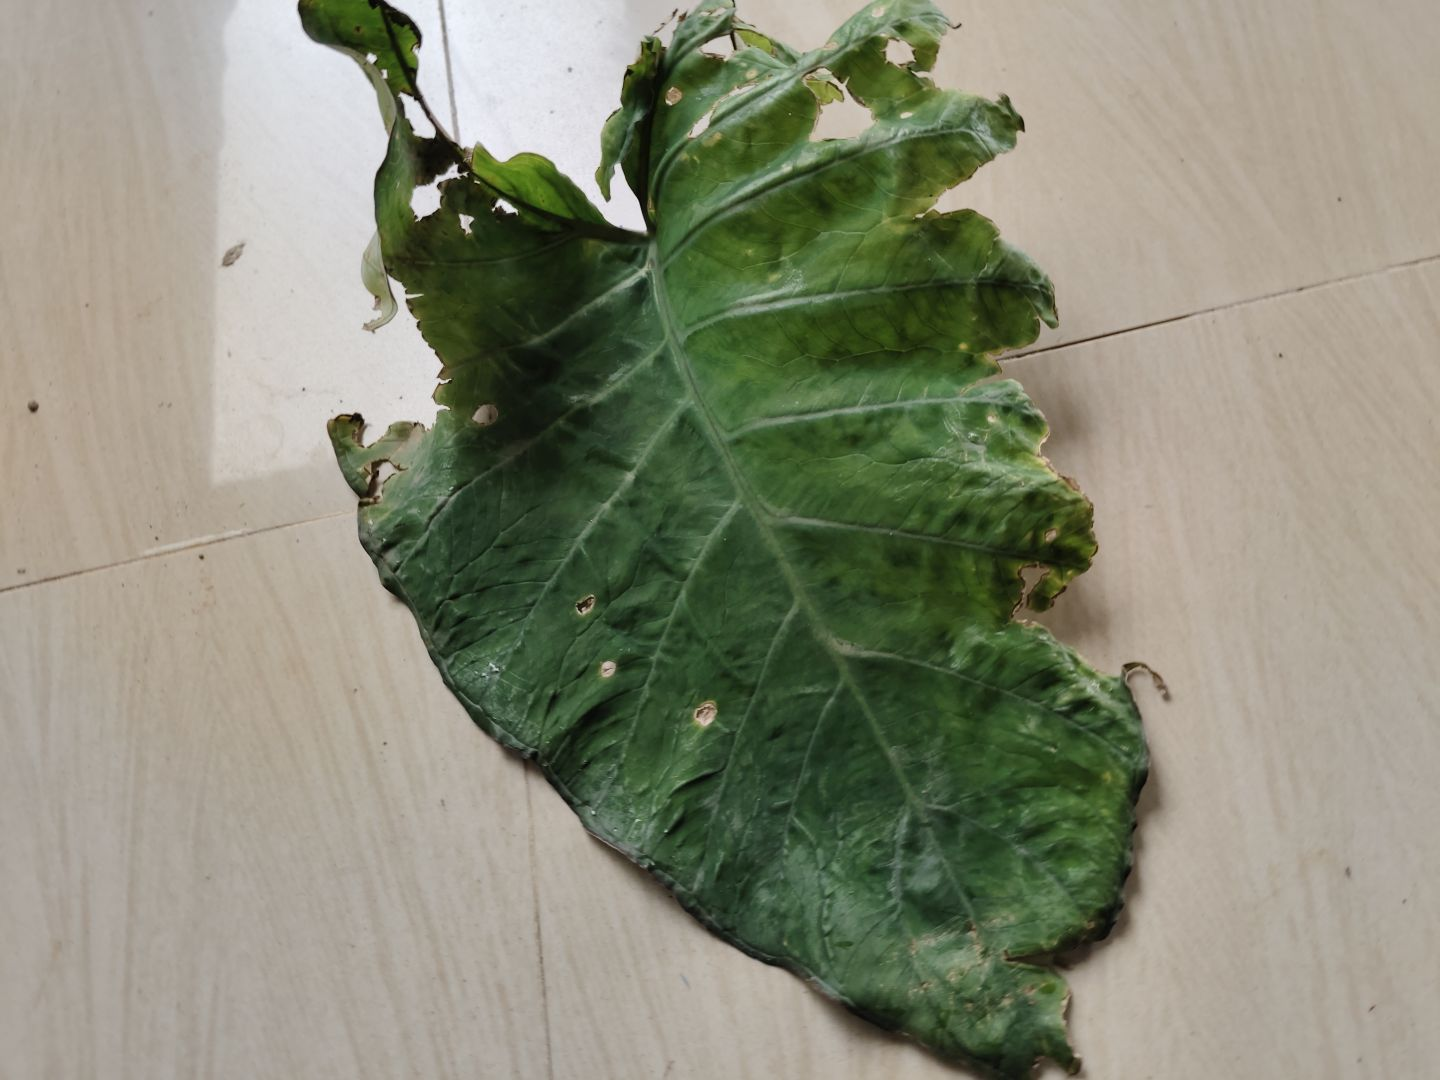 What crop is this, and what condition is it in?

taro, leaf blight
